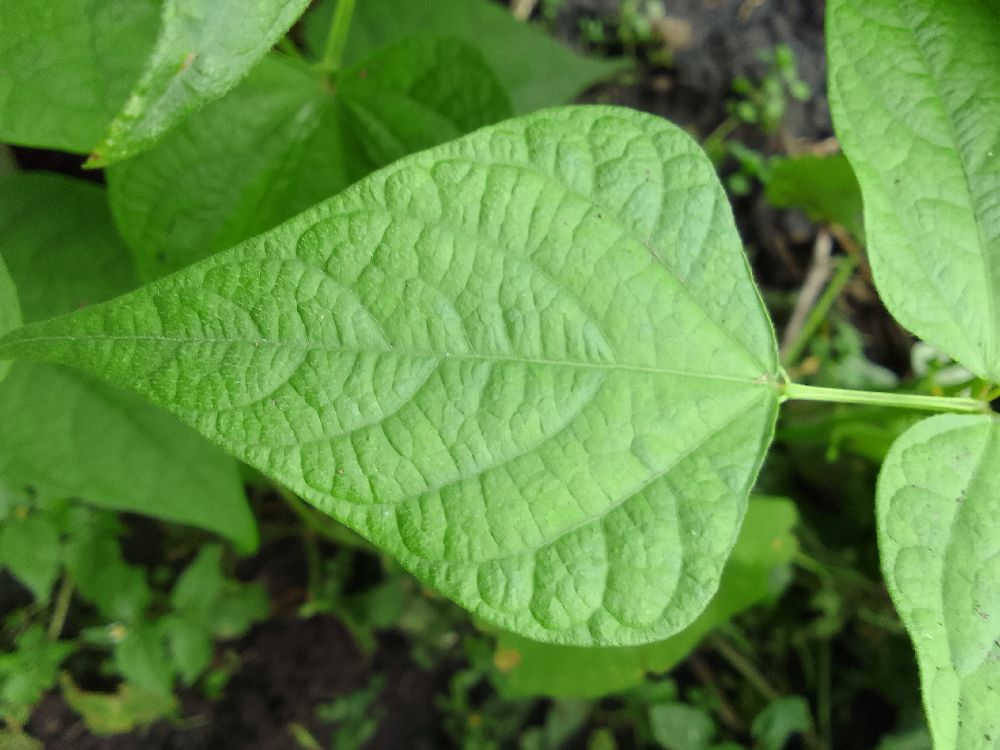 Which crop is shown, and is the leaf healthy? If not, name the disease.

common bean, healthy
